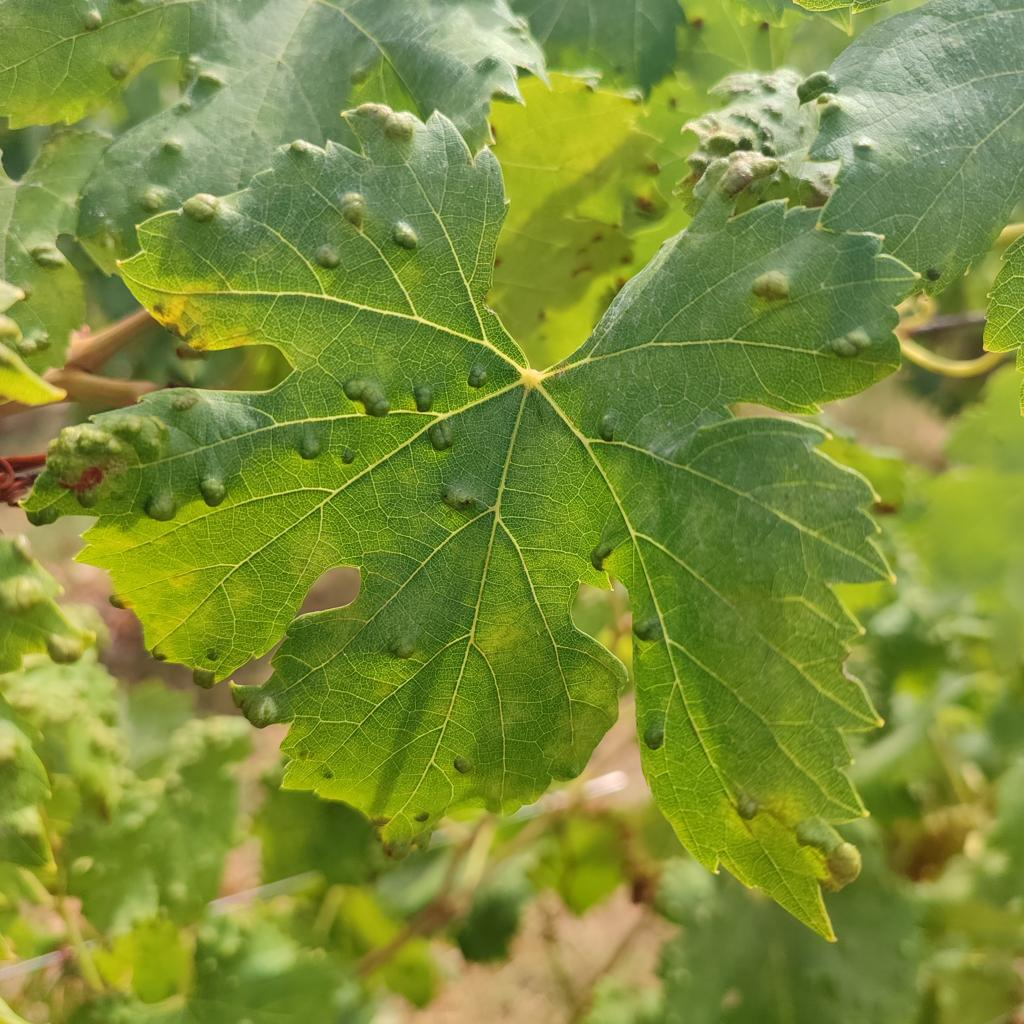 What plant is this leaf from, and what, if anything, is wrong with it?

grapevine, erineum mite
